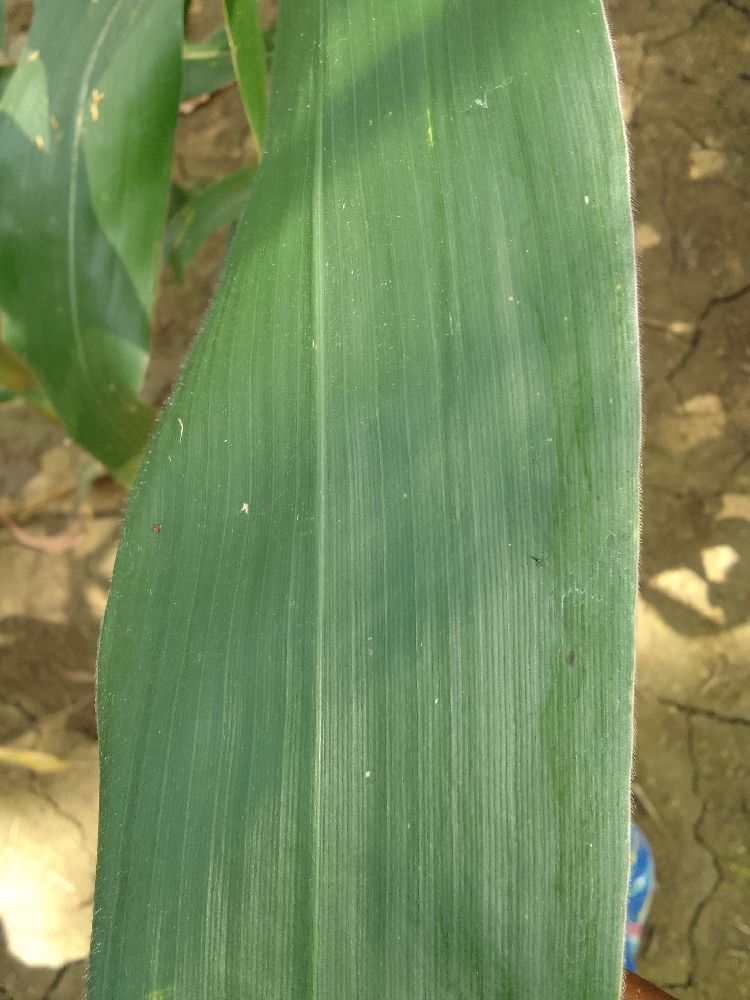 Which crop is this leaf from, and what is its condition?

maize, healthy
